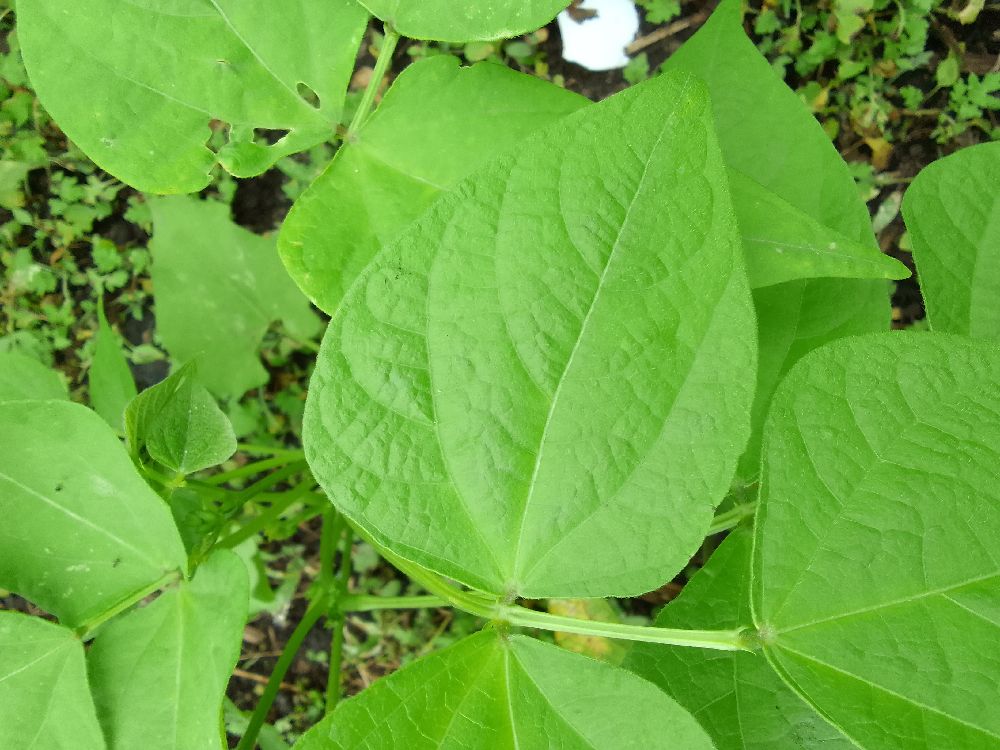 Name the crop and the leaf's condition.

common bean, healthy
